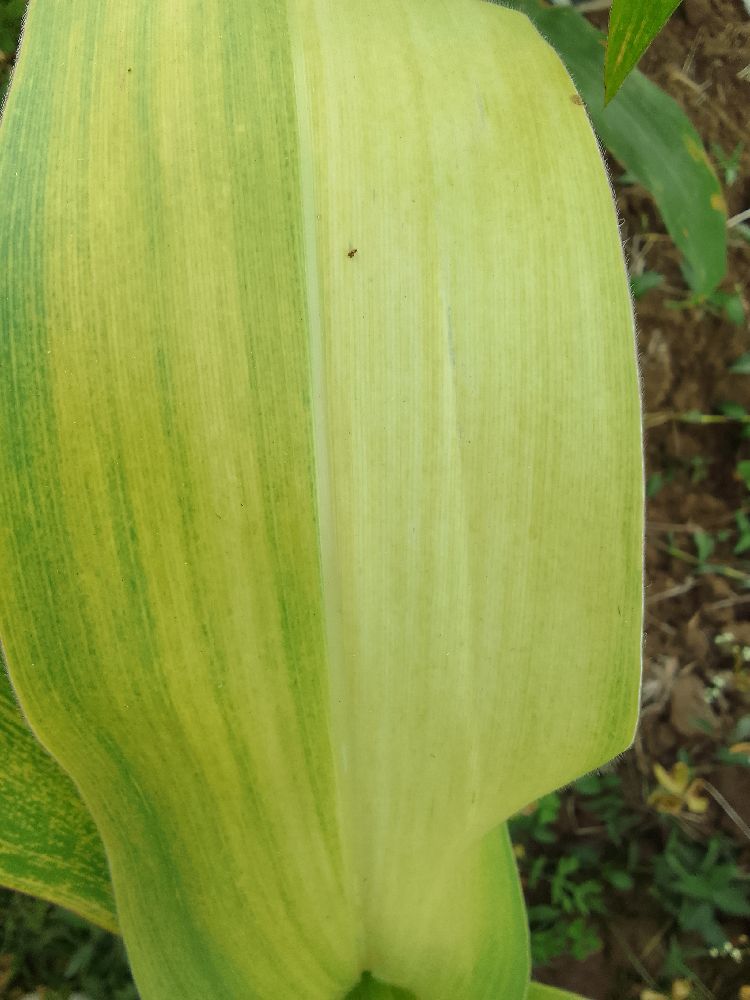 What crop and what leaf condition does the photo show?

maize, maize lethal necrosis
